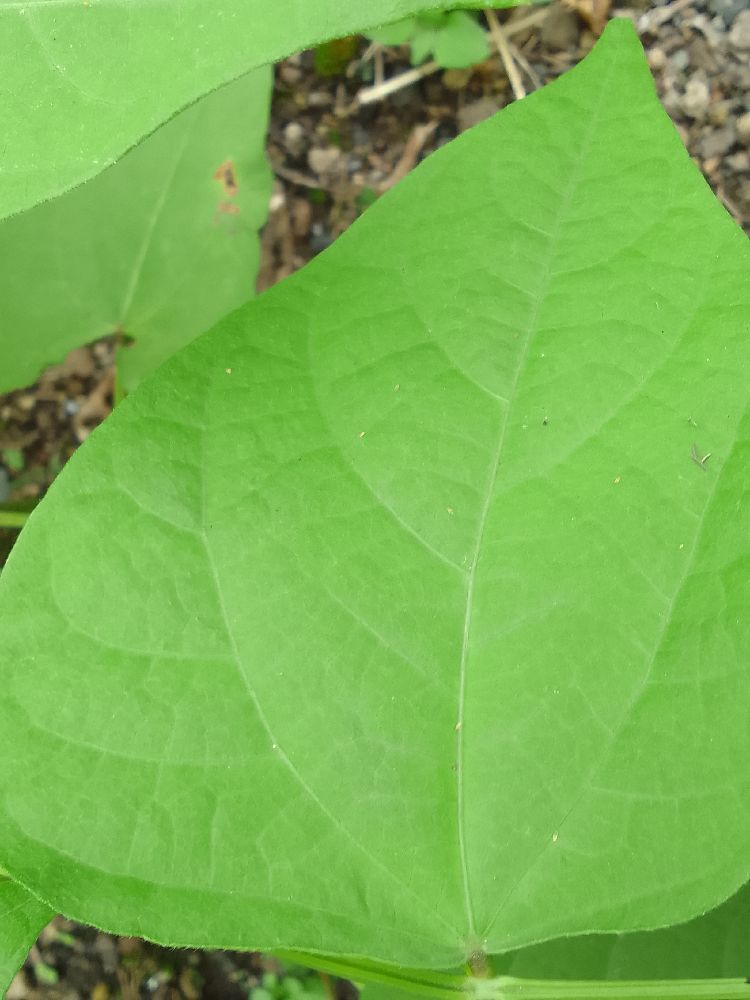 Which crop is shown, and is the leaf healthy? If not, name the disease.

common bean, healthy
